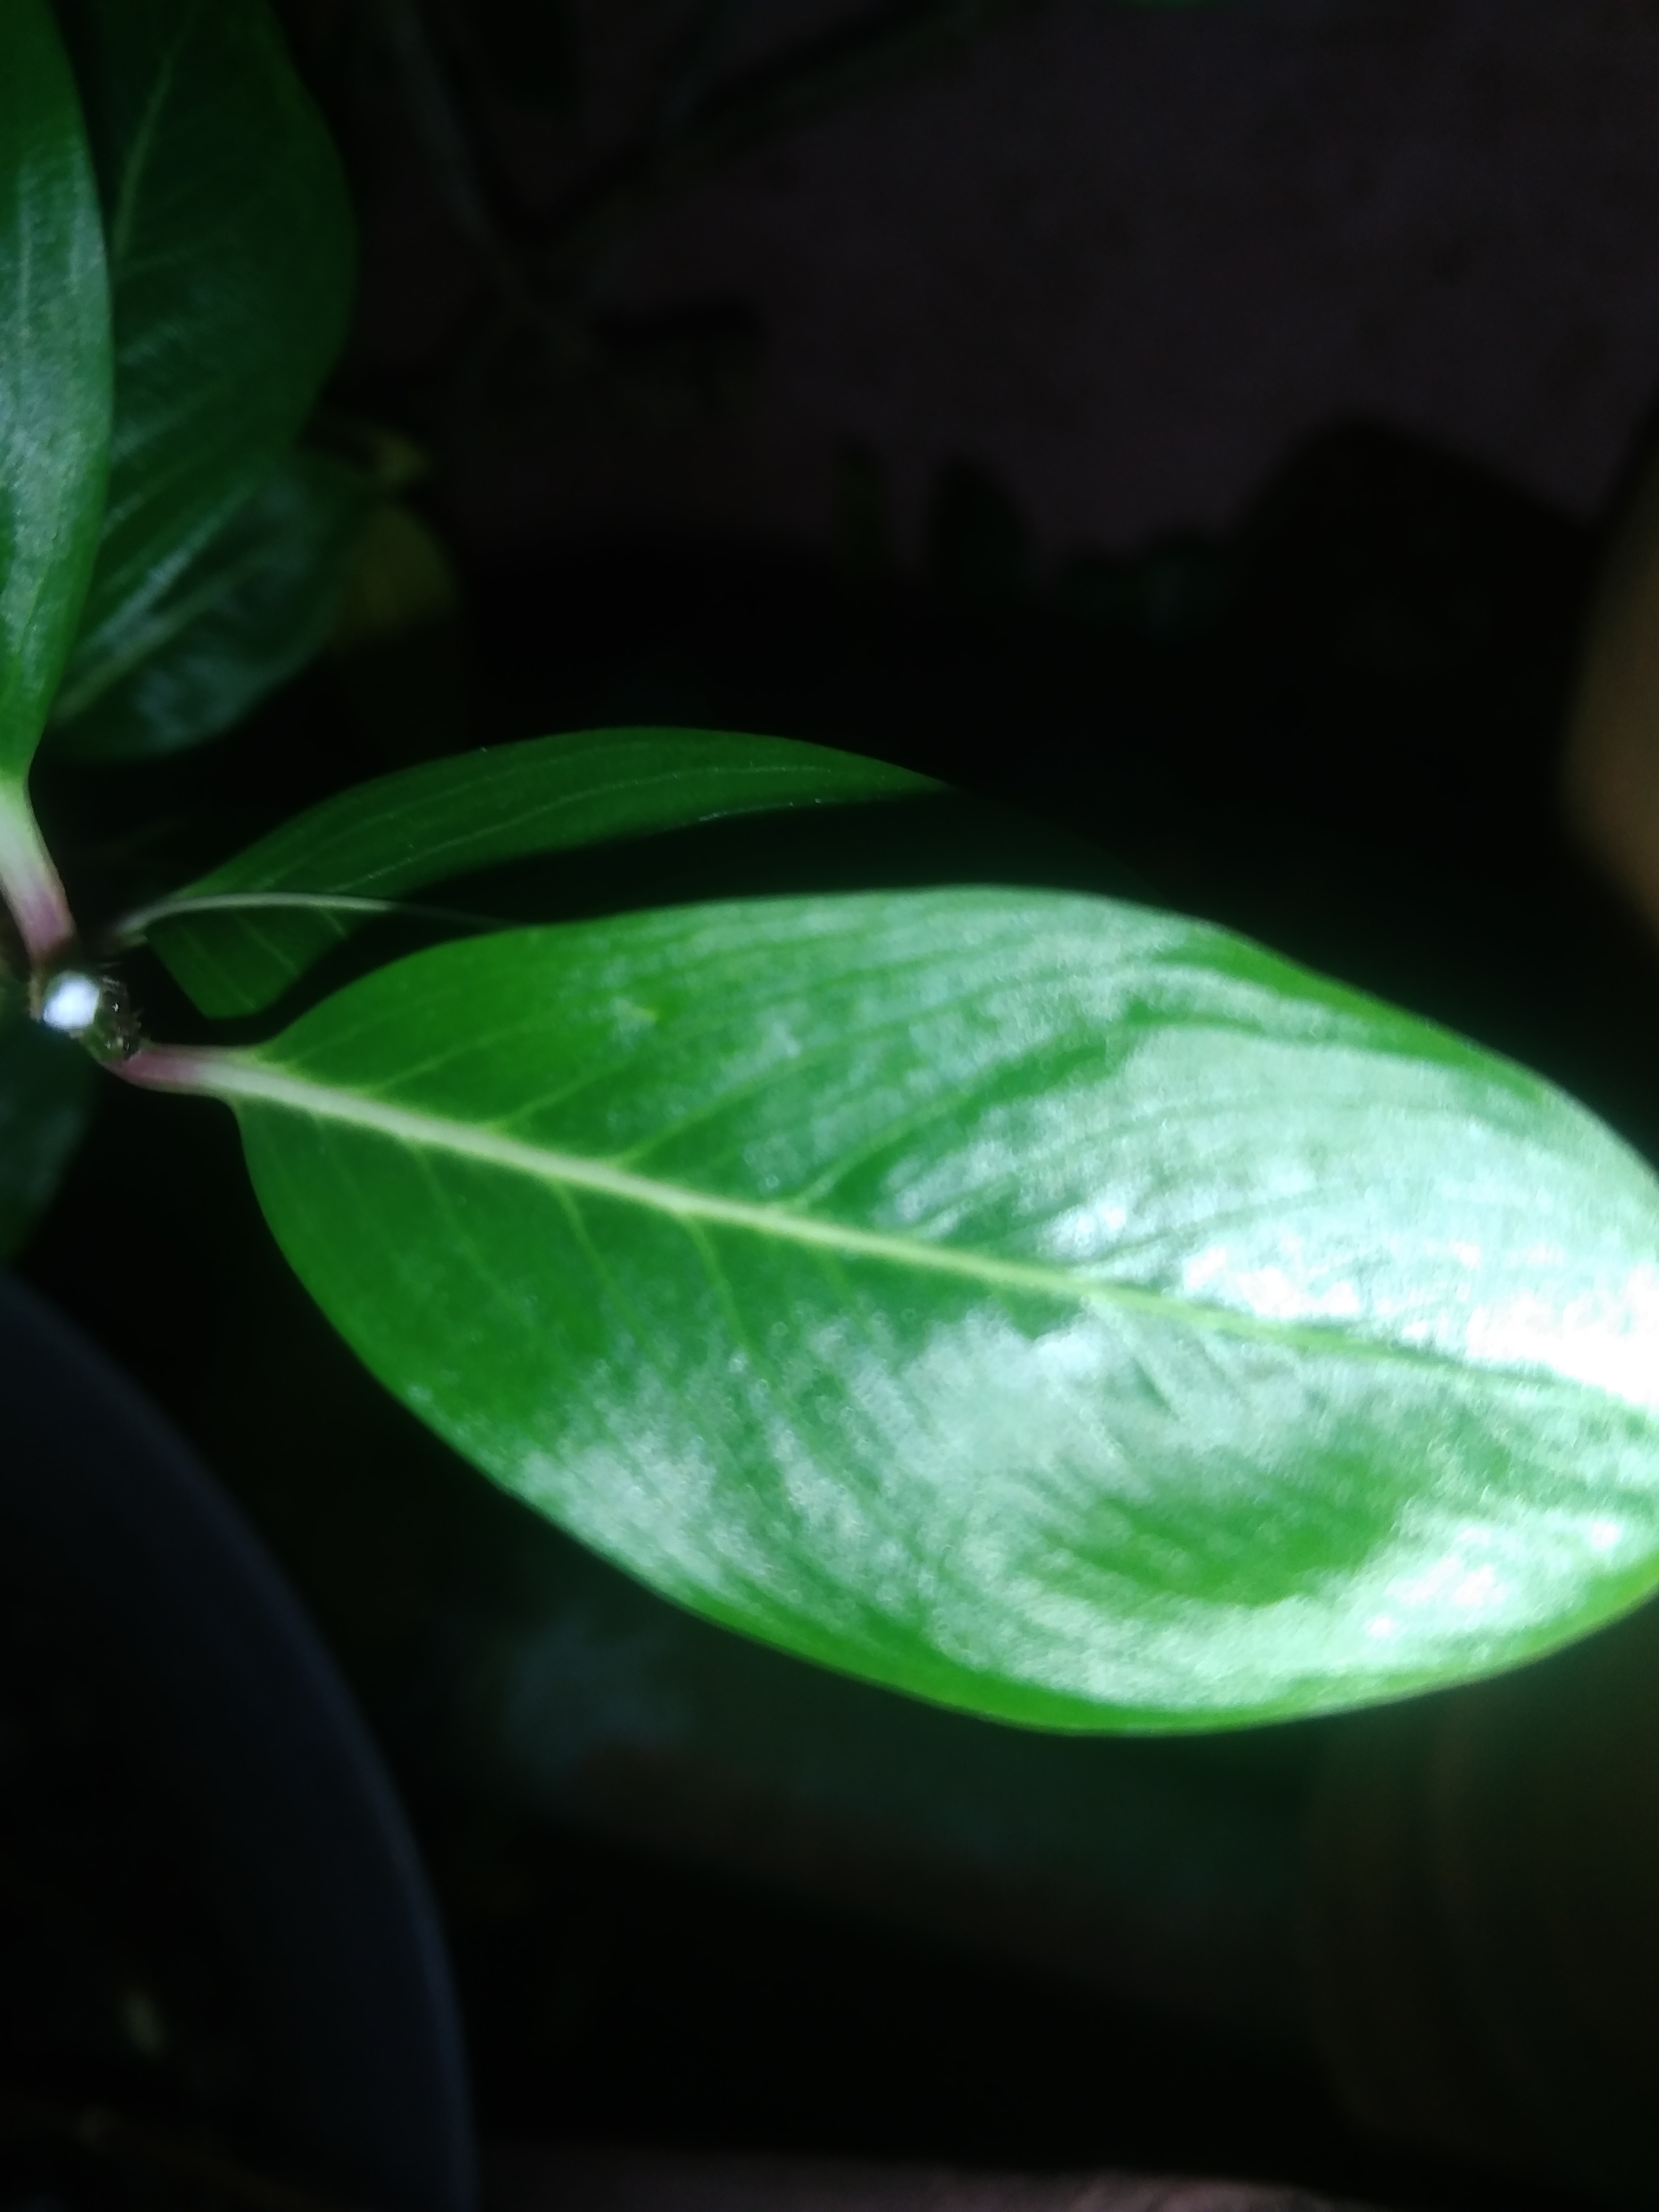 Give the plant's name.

rose periwinkle
